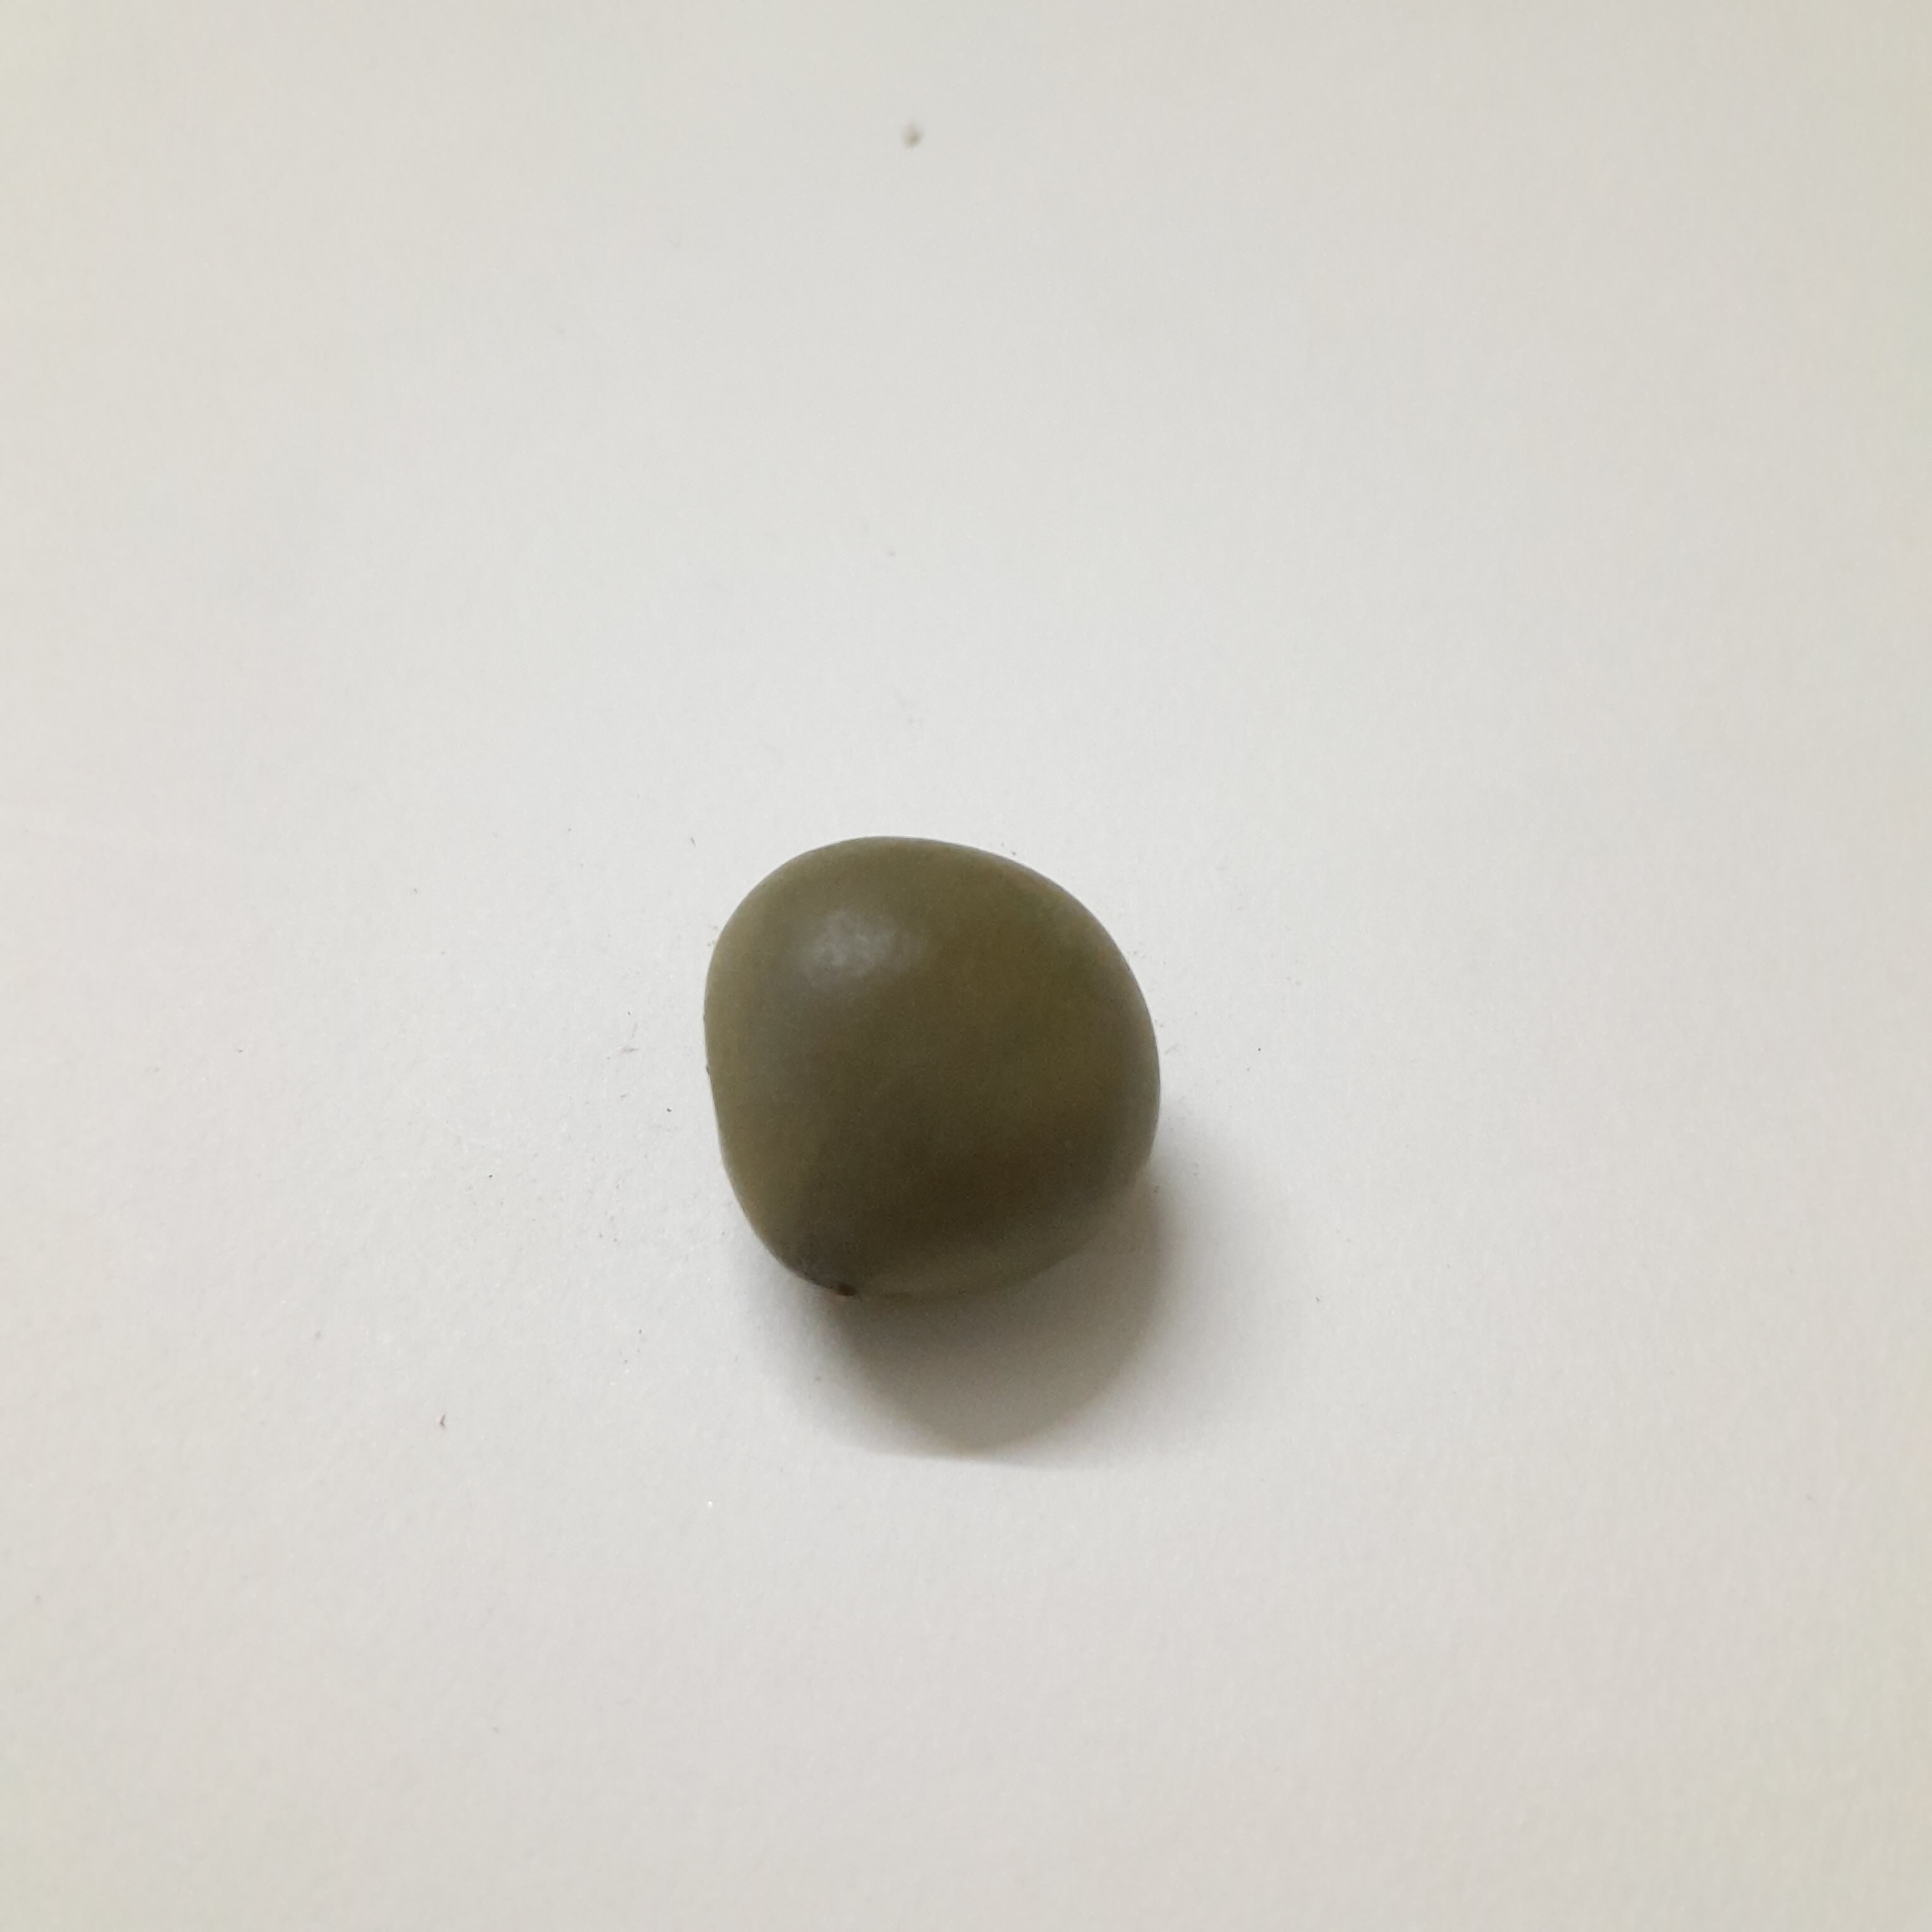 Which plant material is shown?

sagargota
